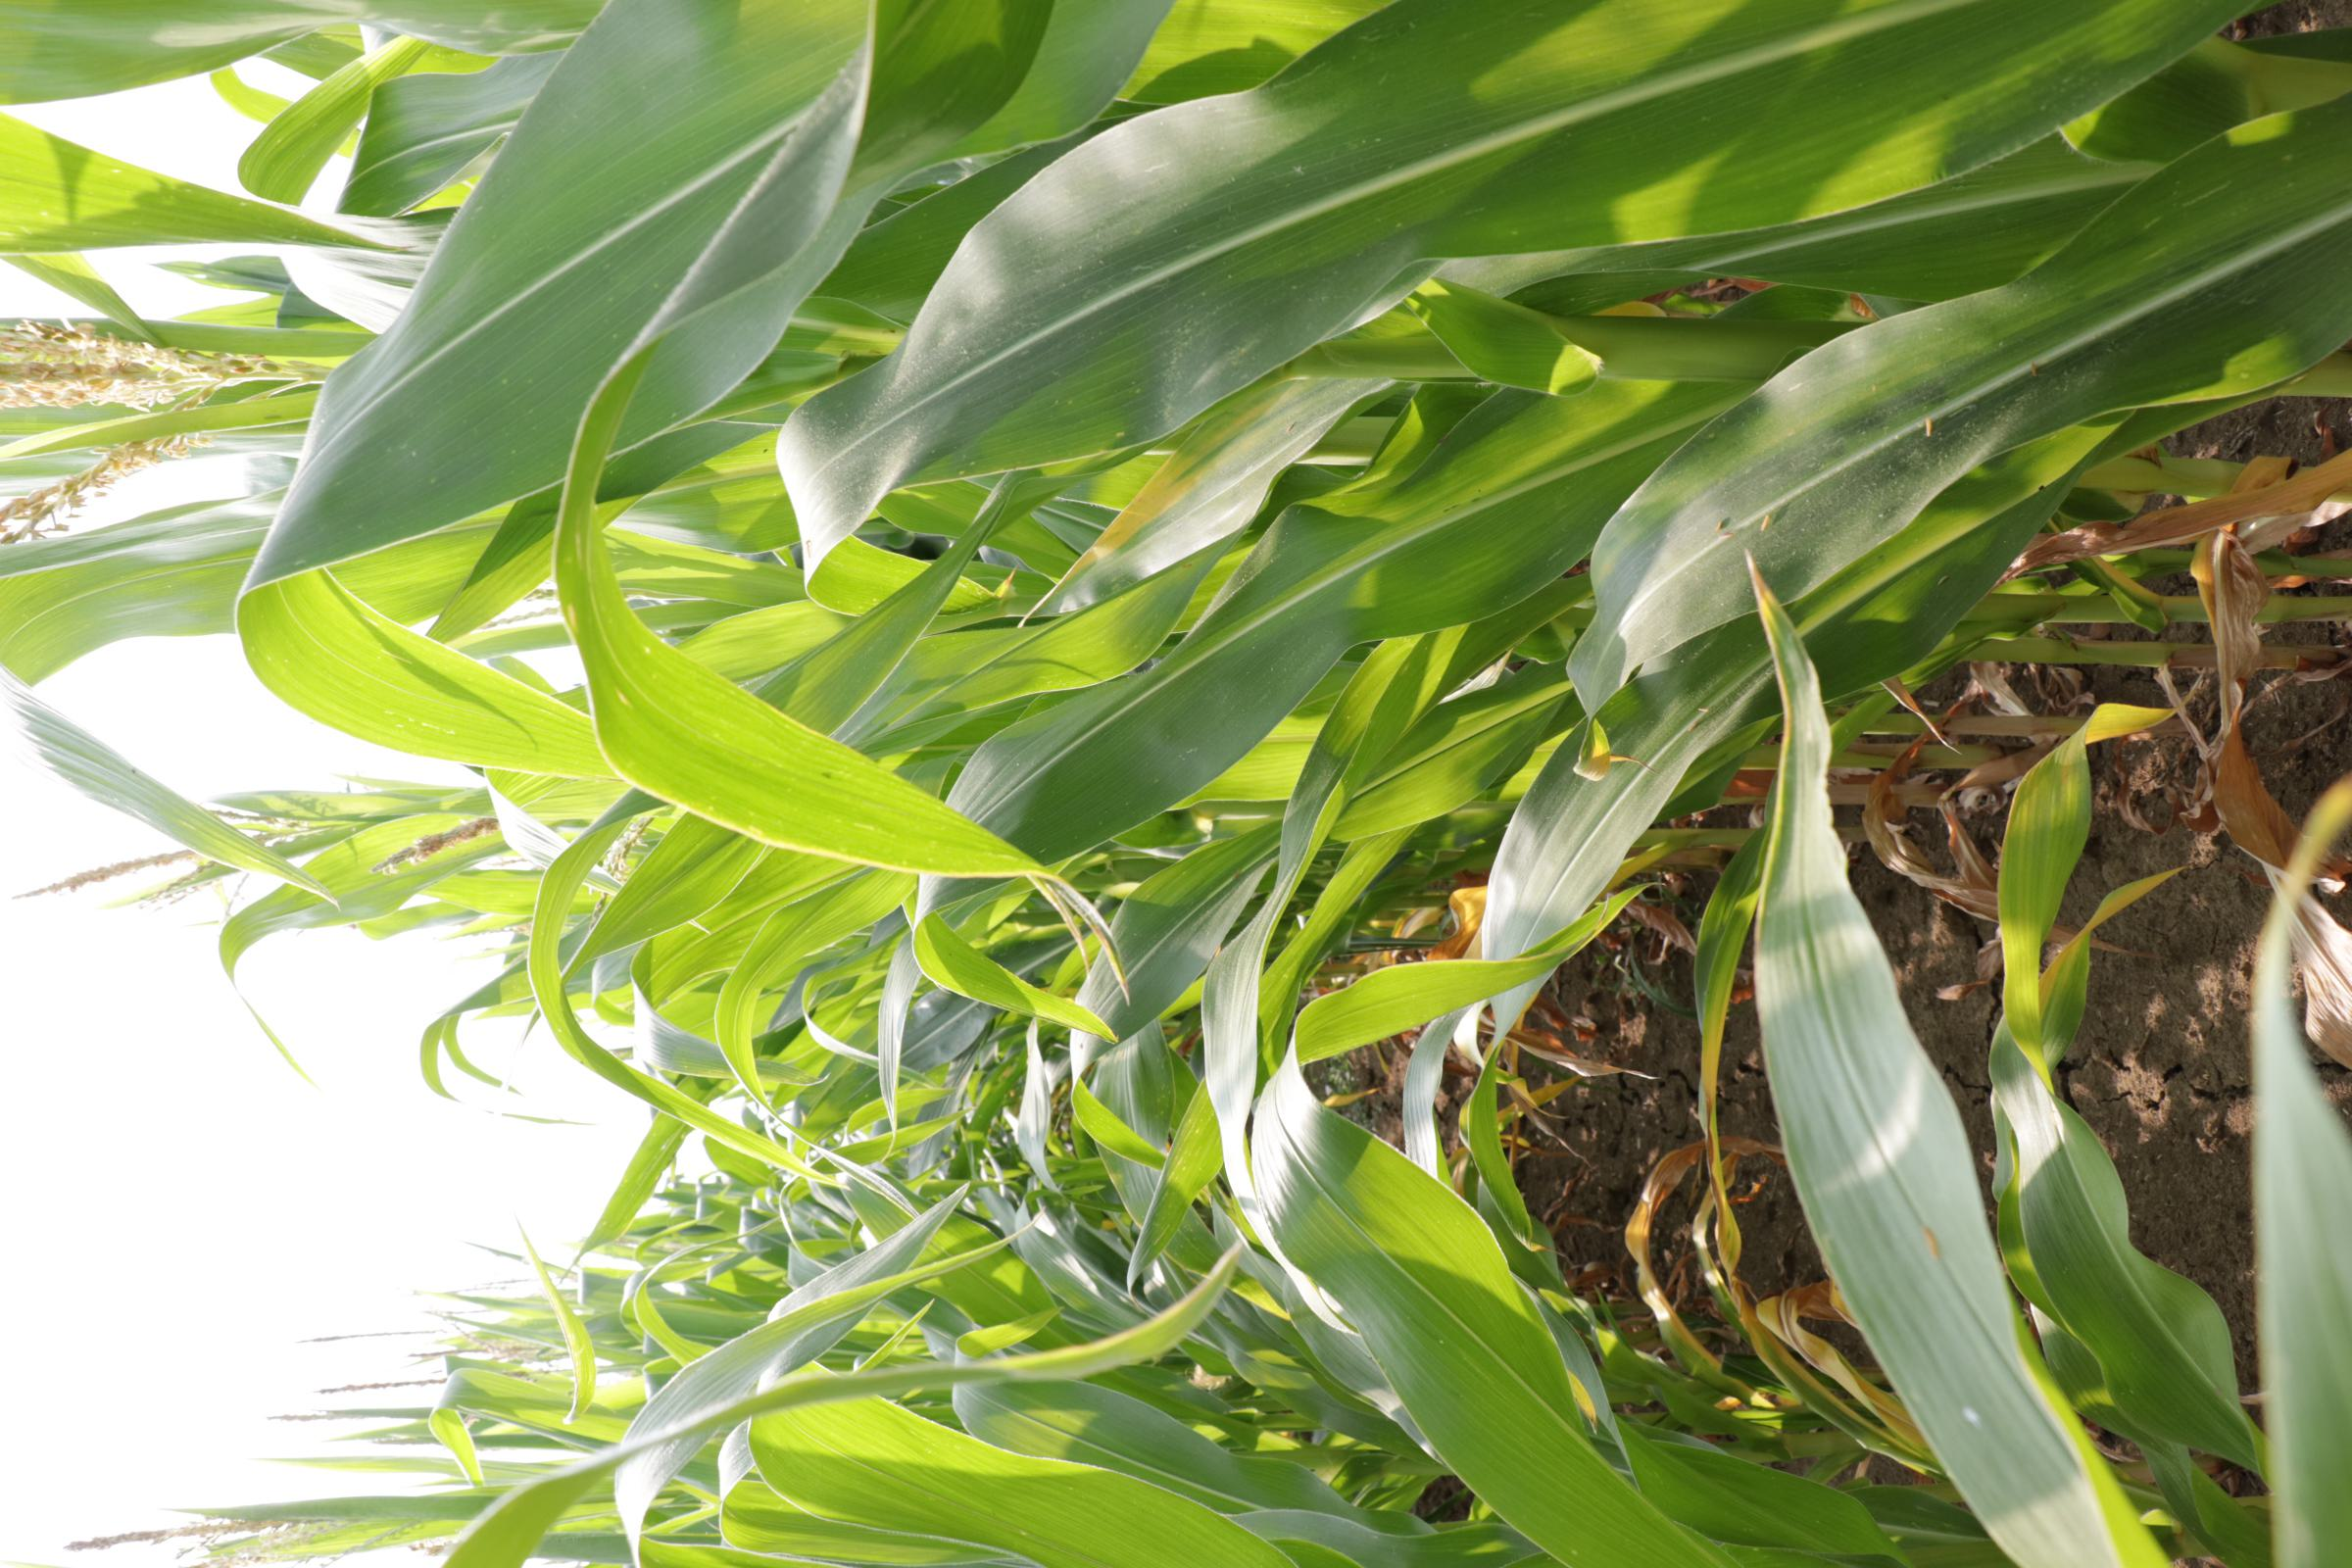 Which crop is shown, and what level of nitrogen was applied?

maize, full nitrogen fertilisation
